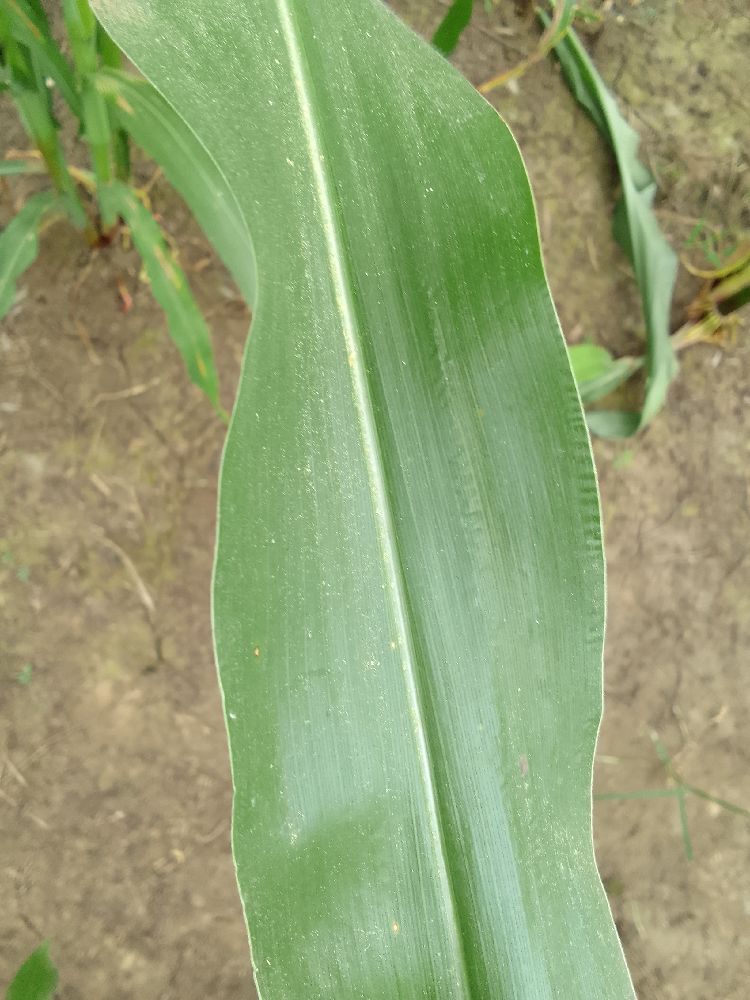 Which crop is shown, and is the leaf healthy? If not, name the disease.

maize, healthy
